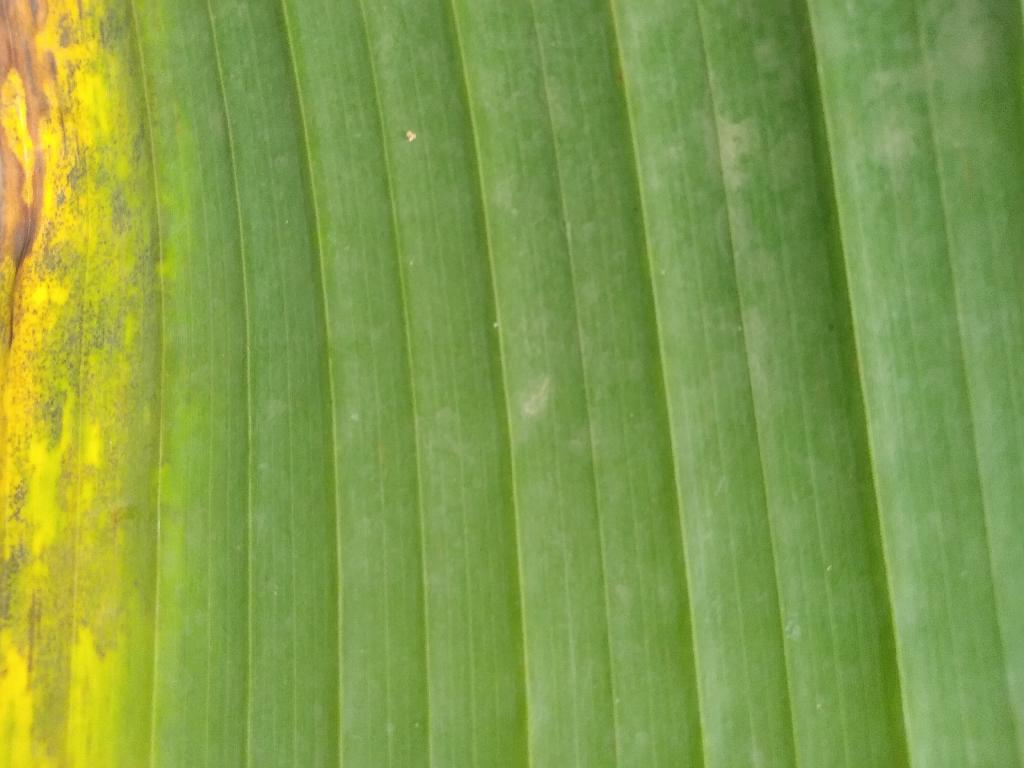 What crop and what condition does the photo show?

banana, black sigatoka
